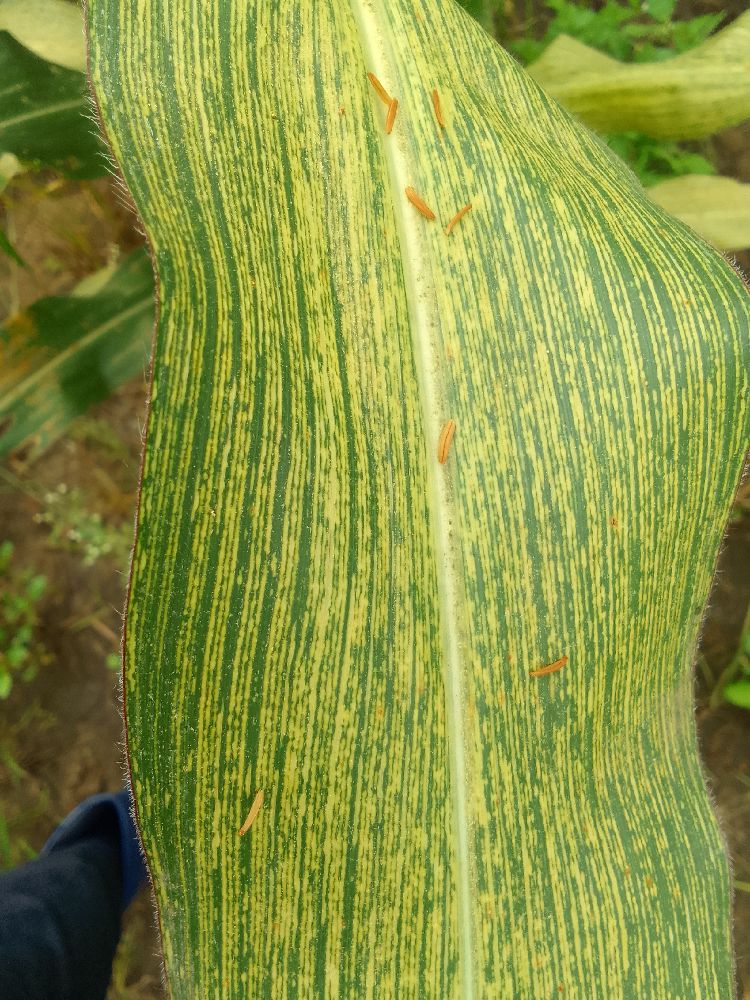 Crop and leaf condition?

maize, maize streak virus
